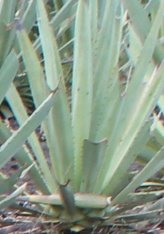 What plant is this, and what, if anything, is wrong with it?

agave, small
